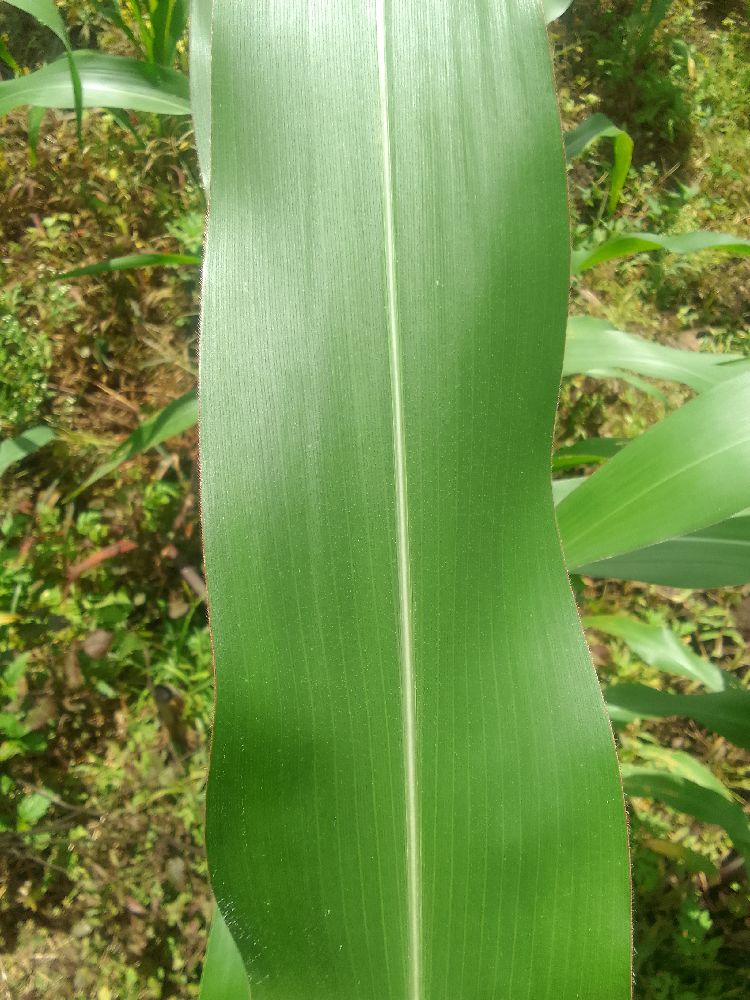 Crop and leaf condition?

maize, healthy
